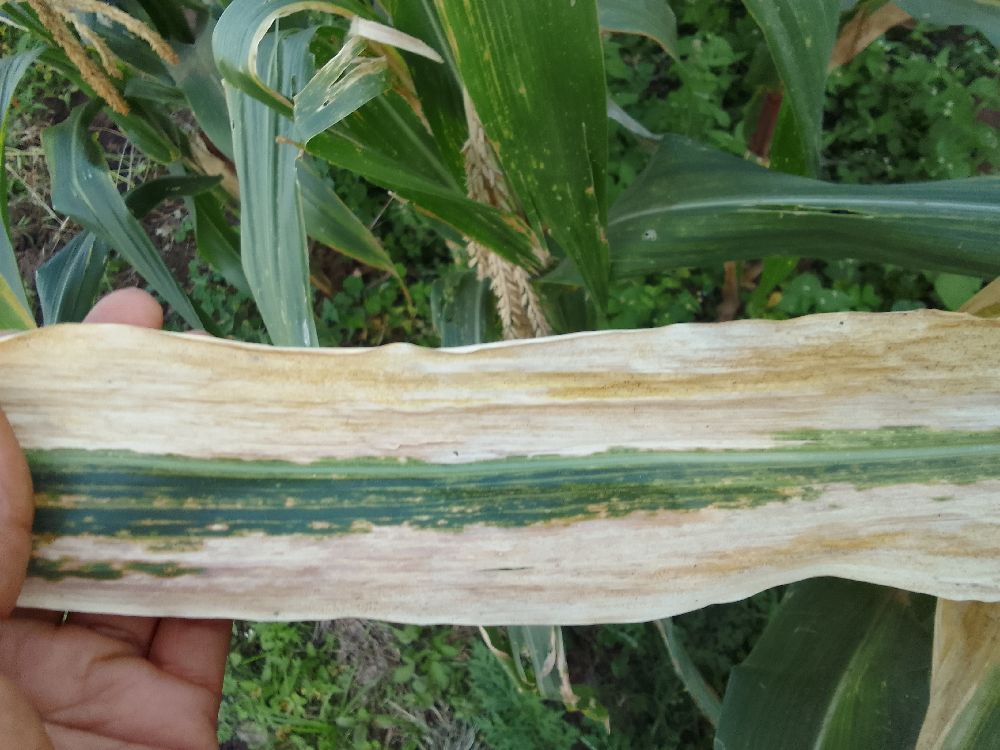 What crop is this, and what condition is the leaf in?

maize, maize lethal necrosis
